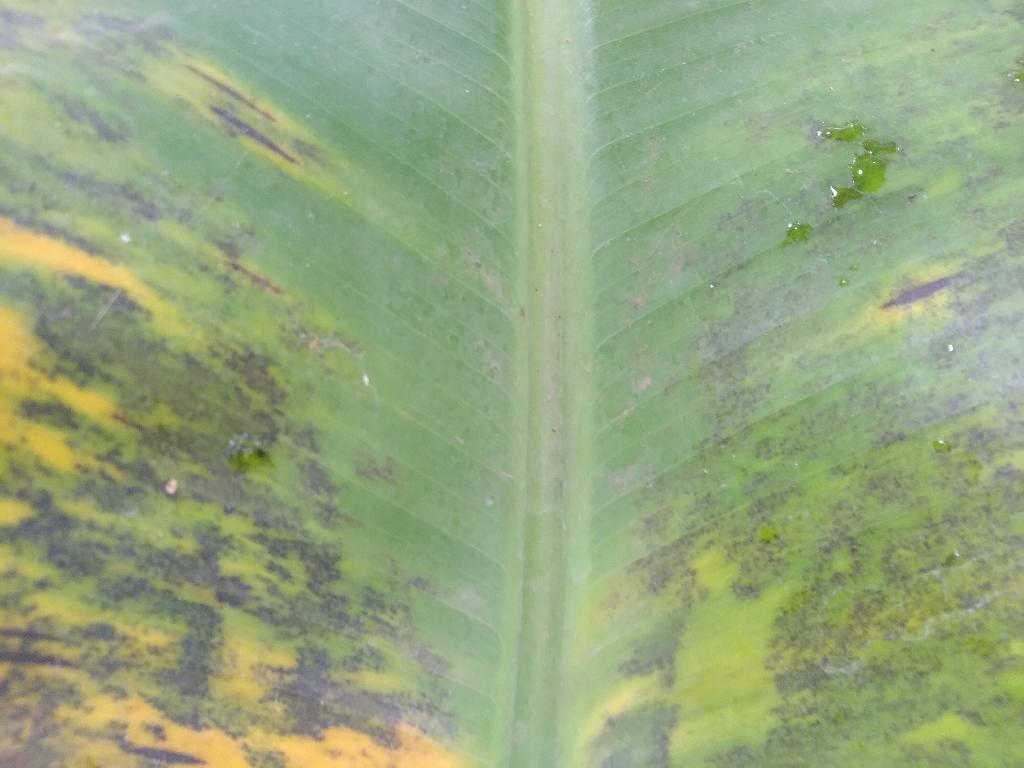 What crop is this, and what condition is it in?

banana, black sigatoka
